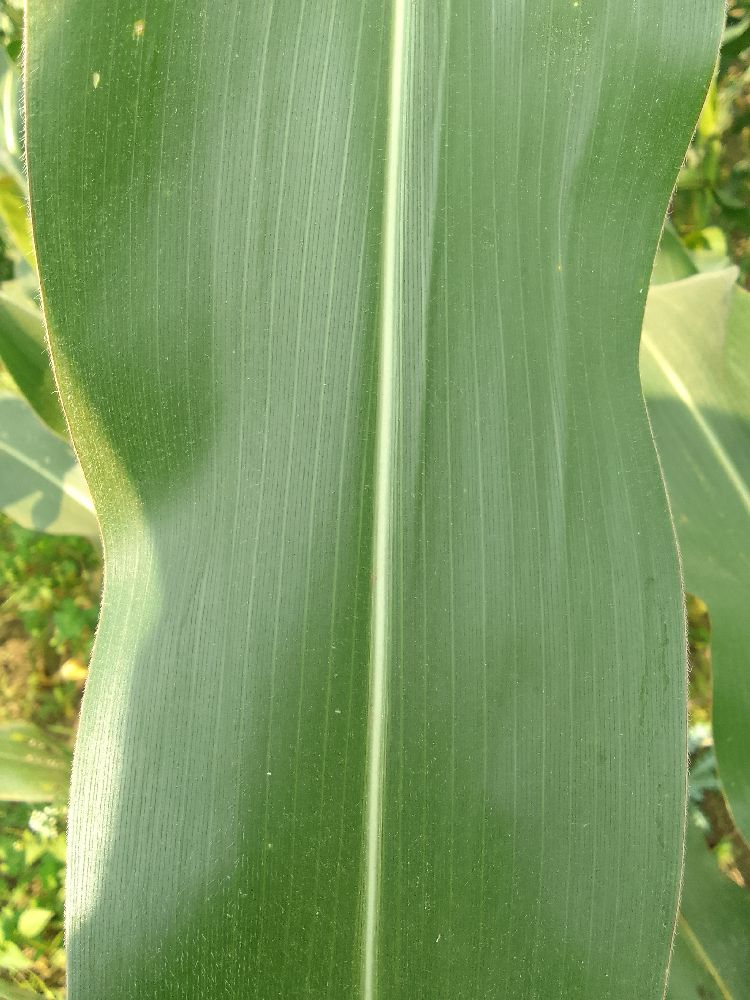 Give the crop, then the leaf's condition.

maize, healthy
